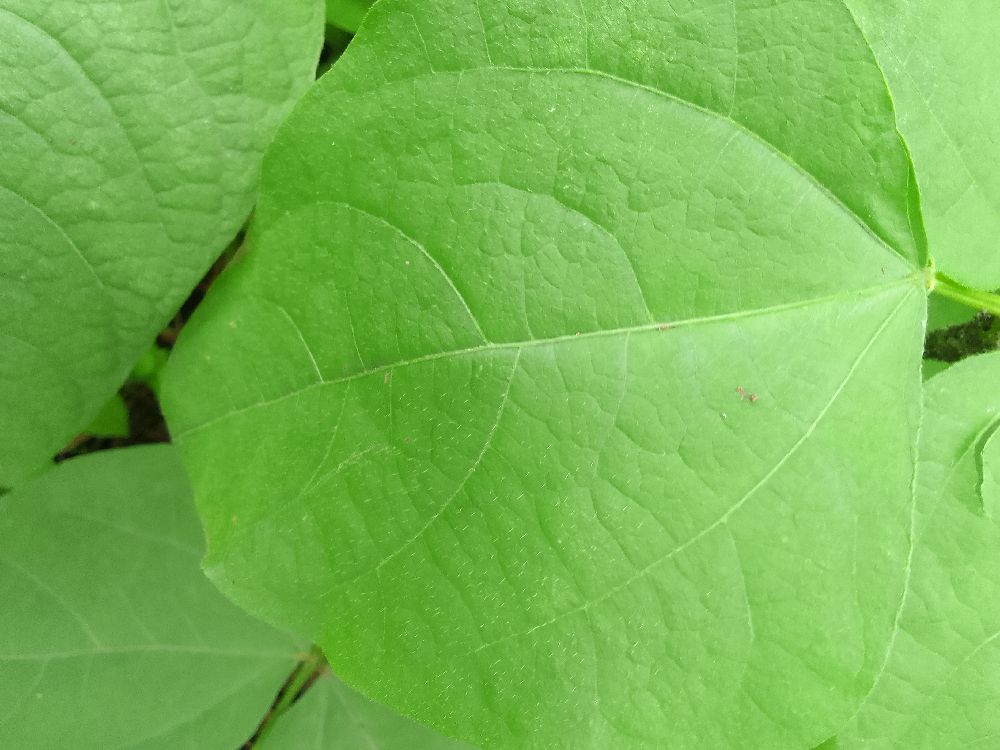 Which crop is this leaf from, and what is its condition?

common bean, healthy
